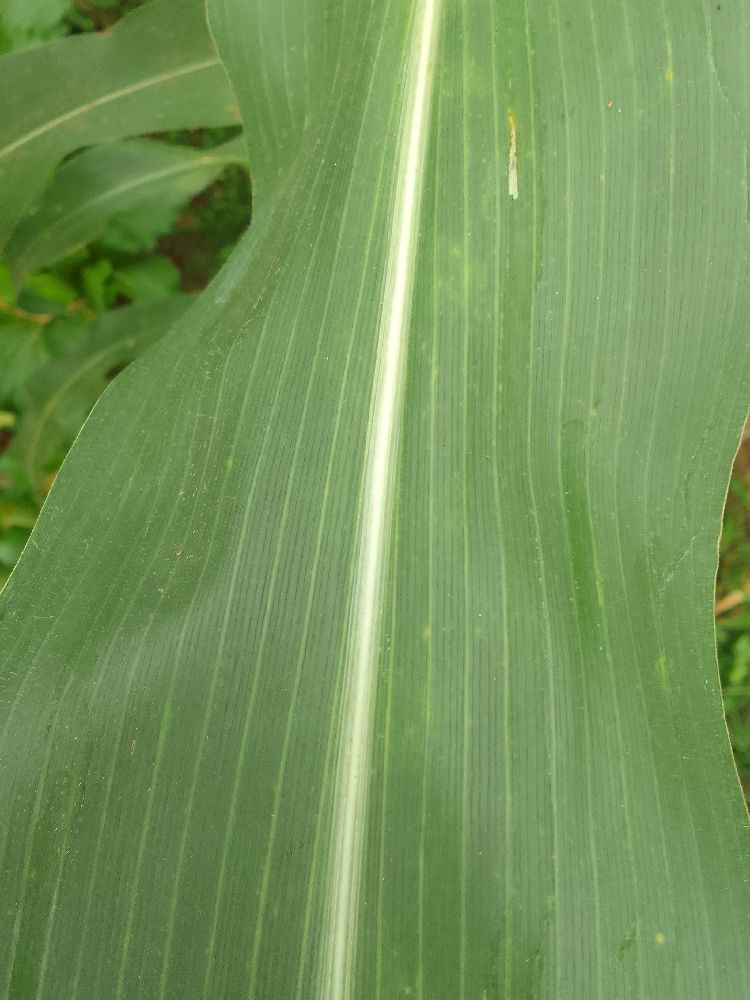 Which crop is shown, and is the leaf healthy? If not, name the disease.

maize, healthy
